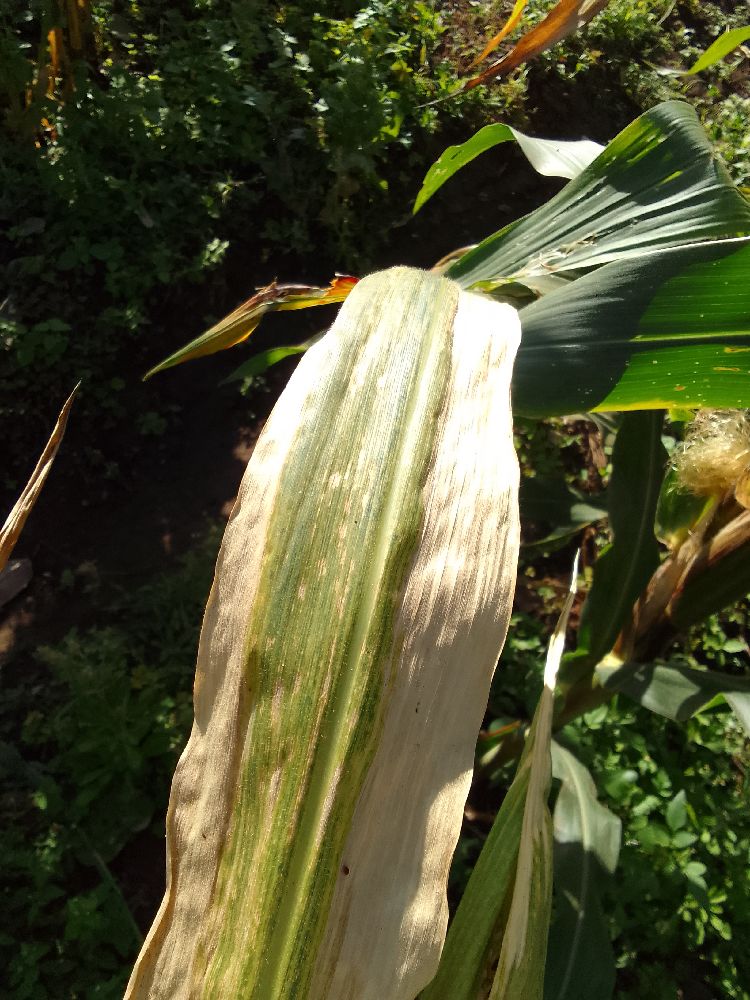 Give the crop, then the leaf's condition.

maize, maize lethal necrosis
